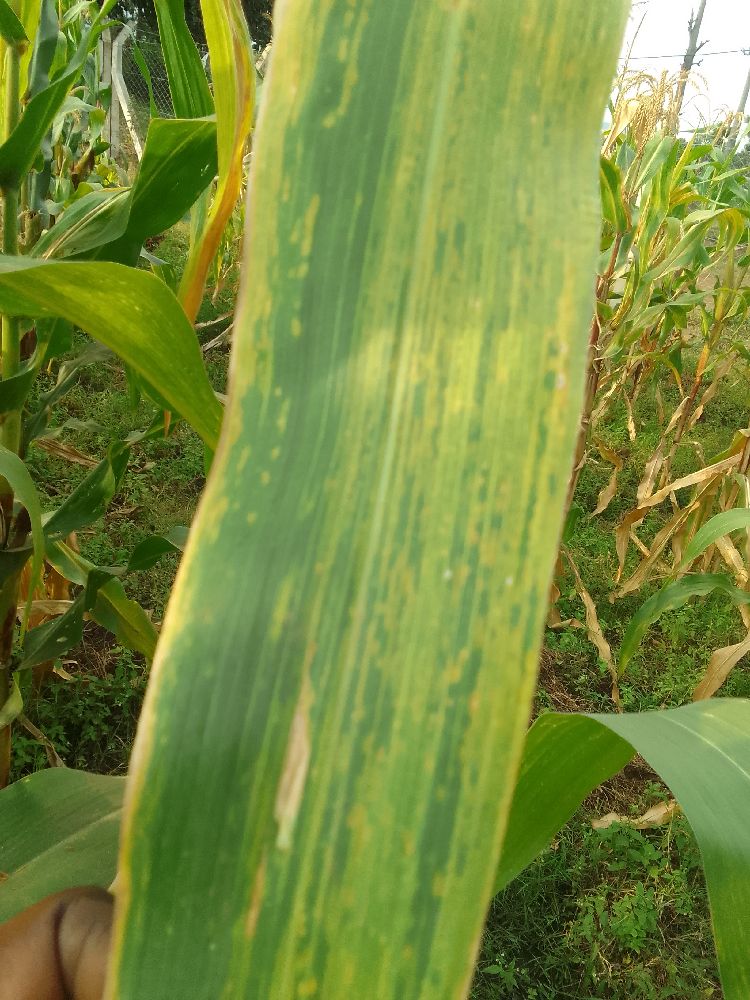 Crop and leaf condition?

maize, maize lethal necrosis
